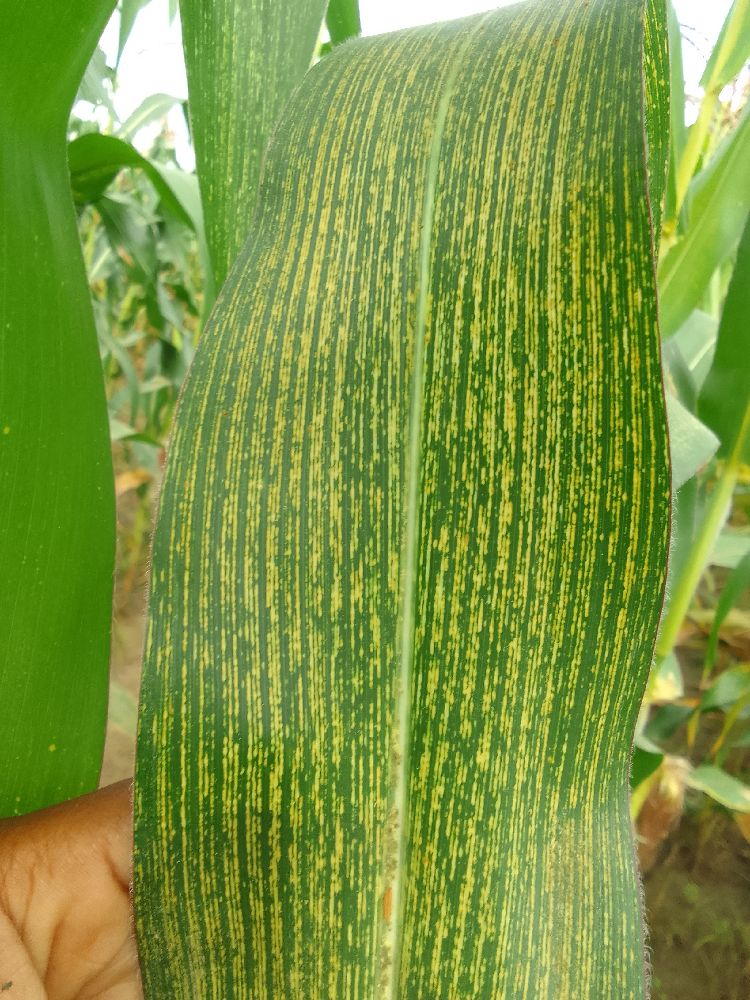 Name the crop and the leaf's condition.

maize, maize streak virus
